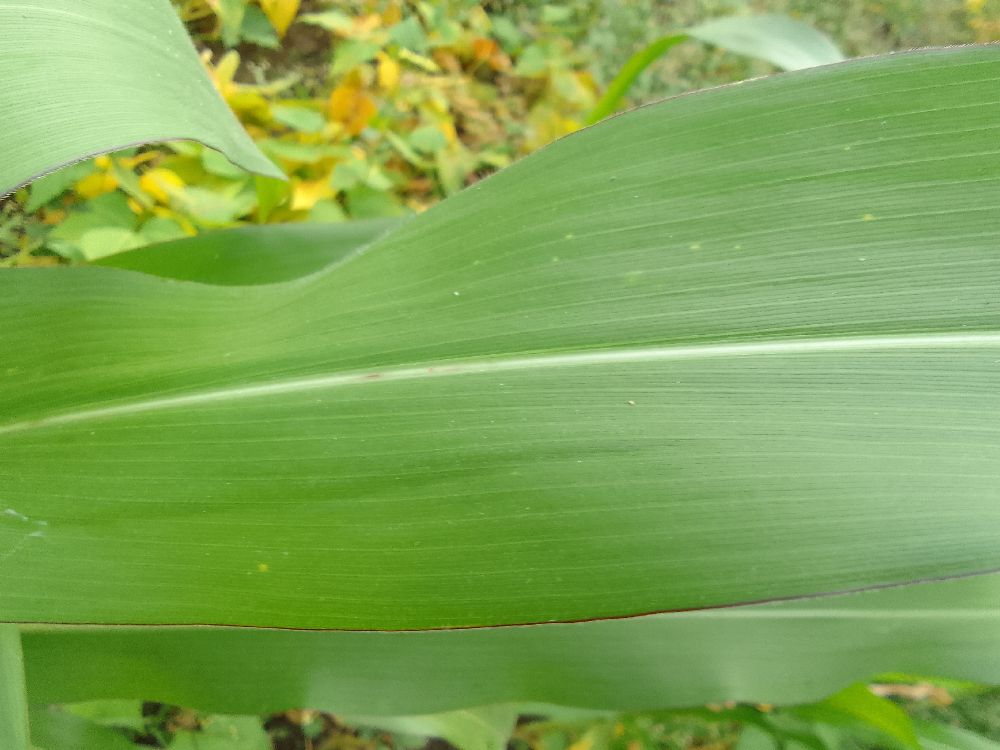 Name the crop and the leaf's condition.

maize, healthy
